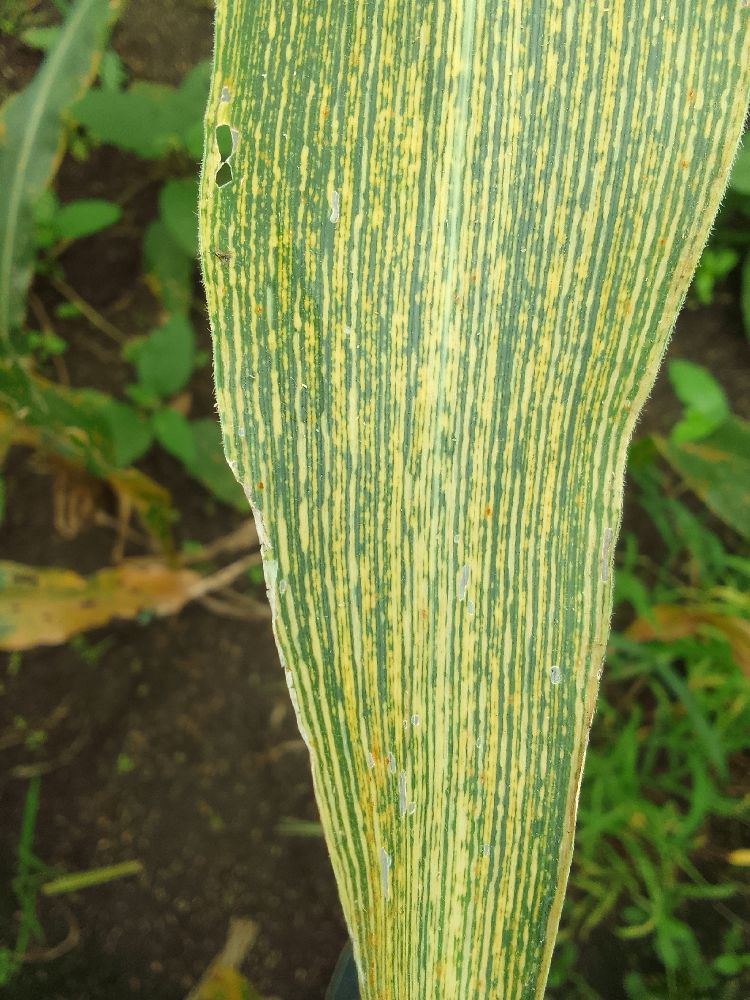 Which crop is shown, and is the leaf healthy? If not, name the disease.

maize, maize streak virus
